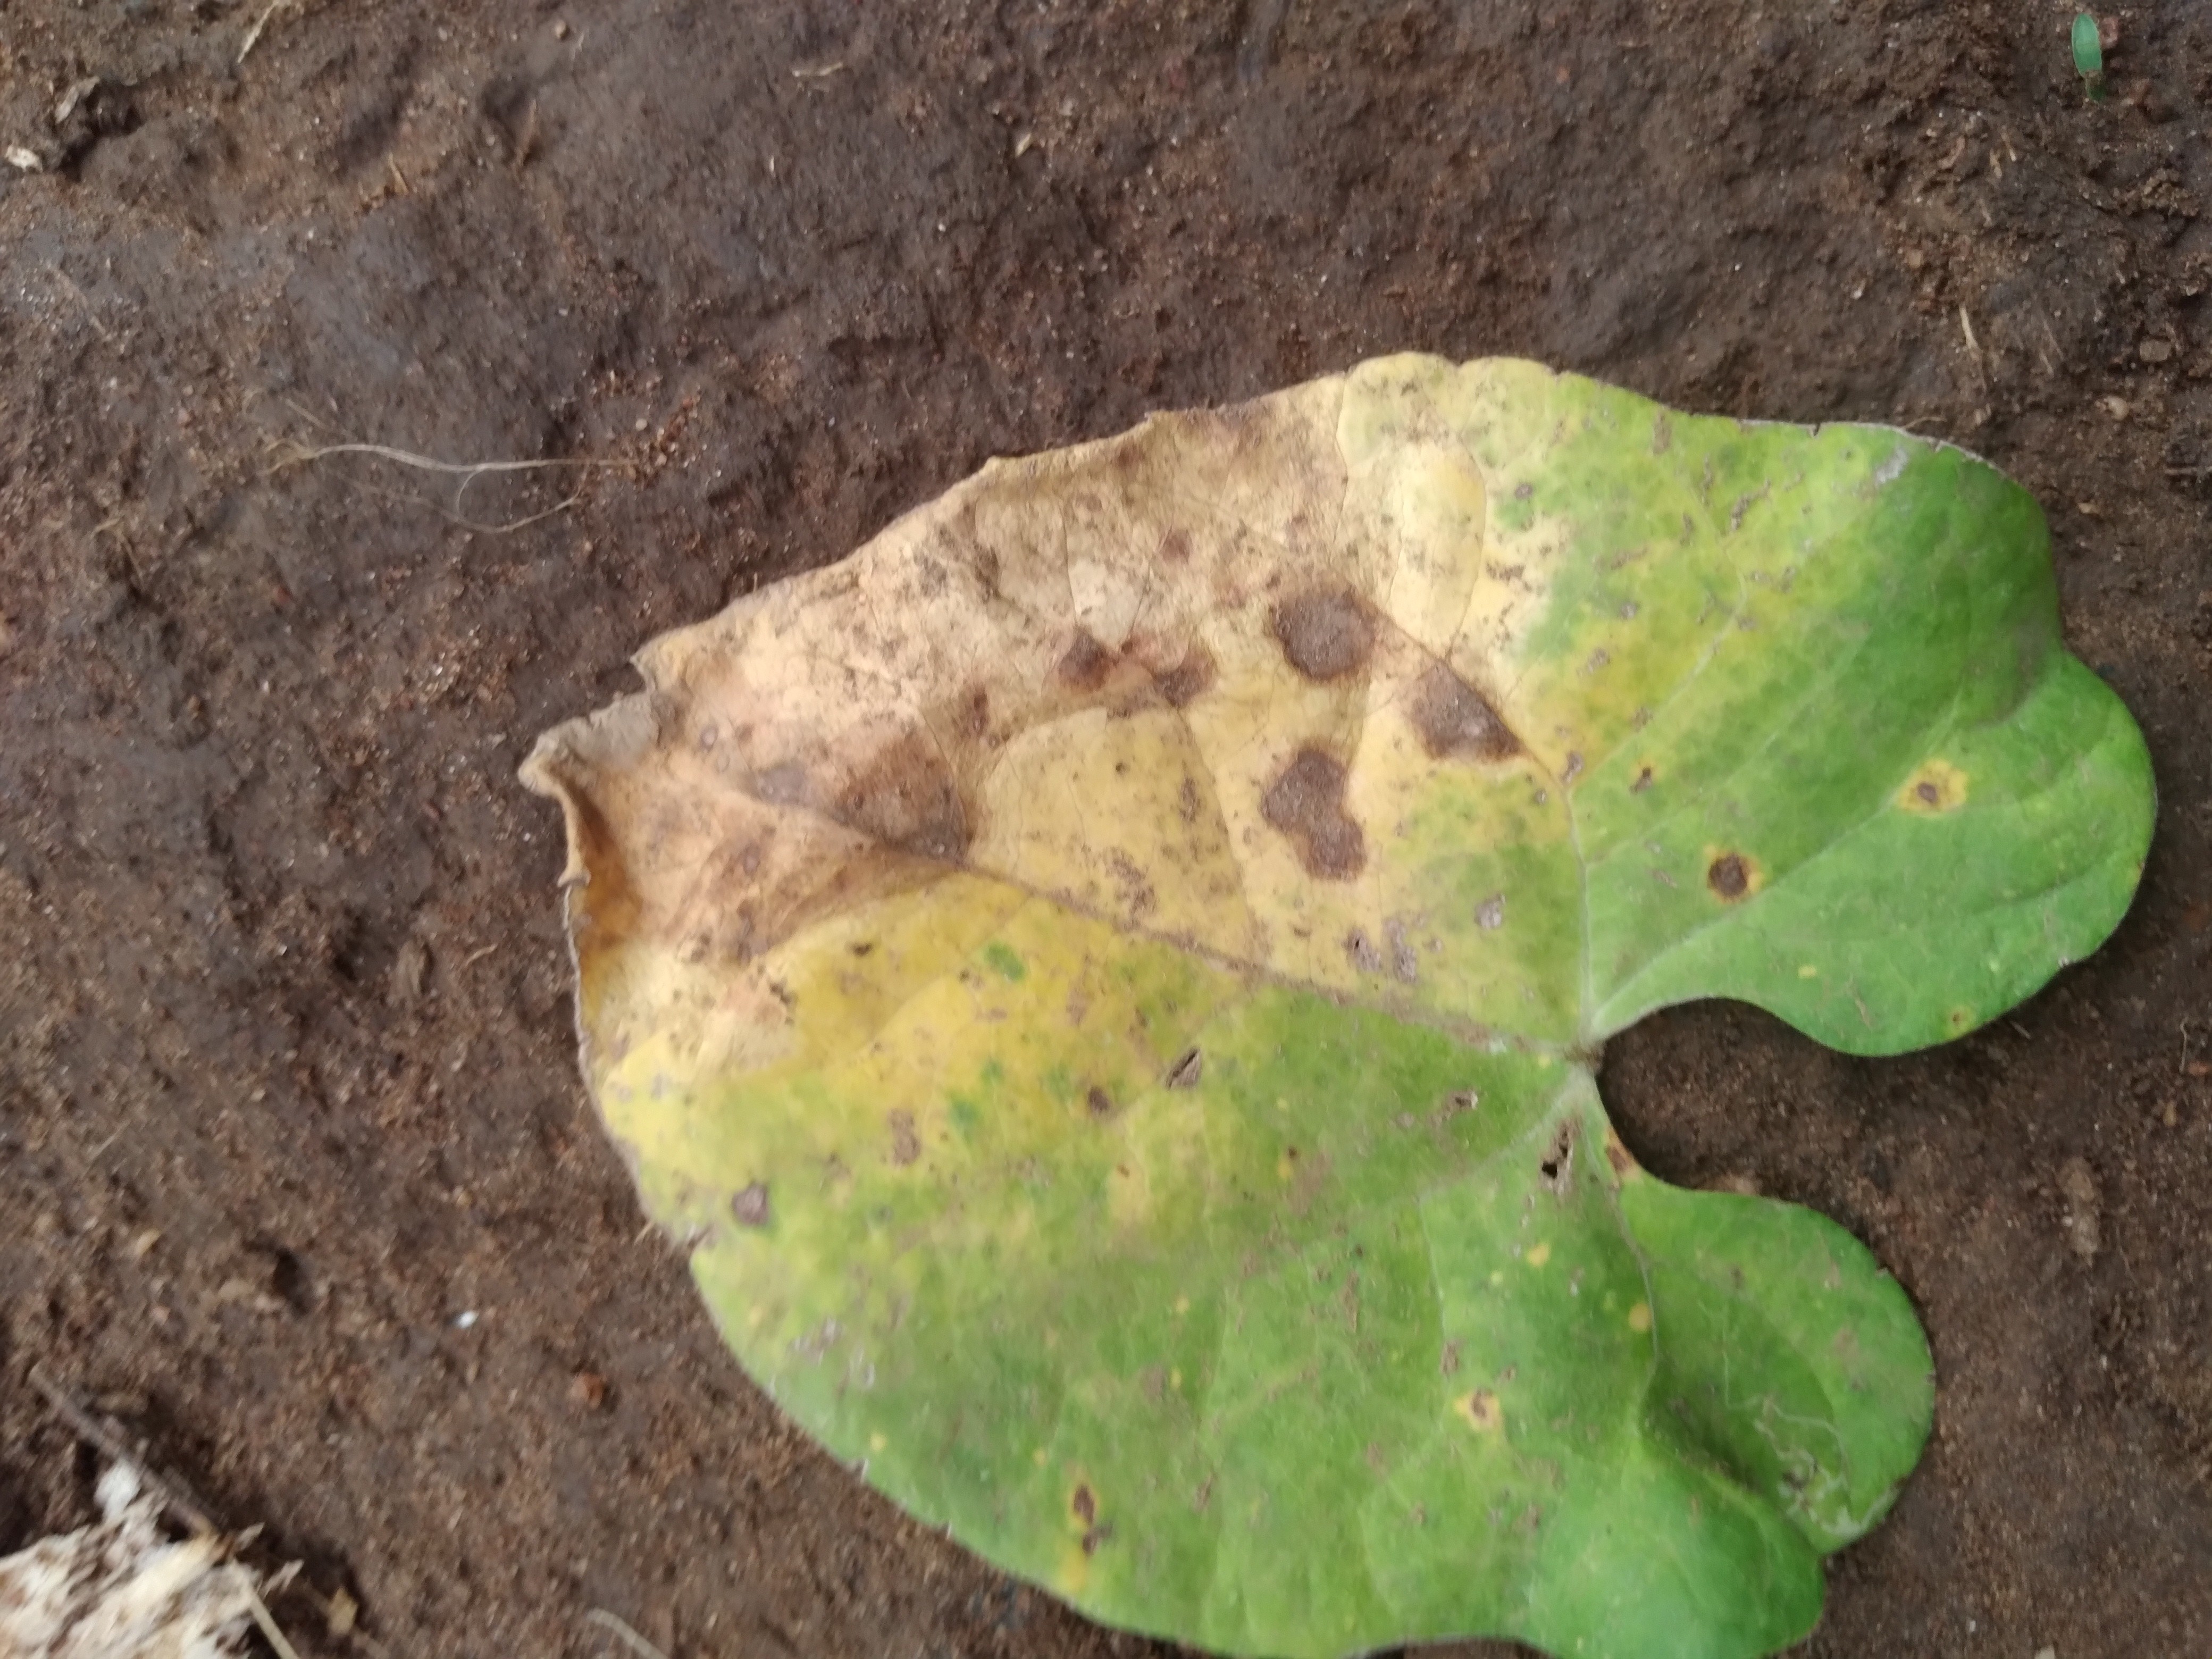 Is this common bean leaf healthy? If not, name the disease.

rust
